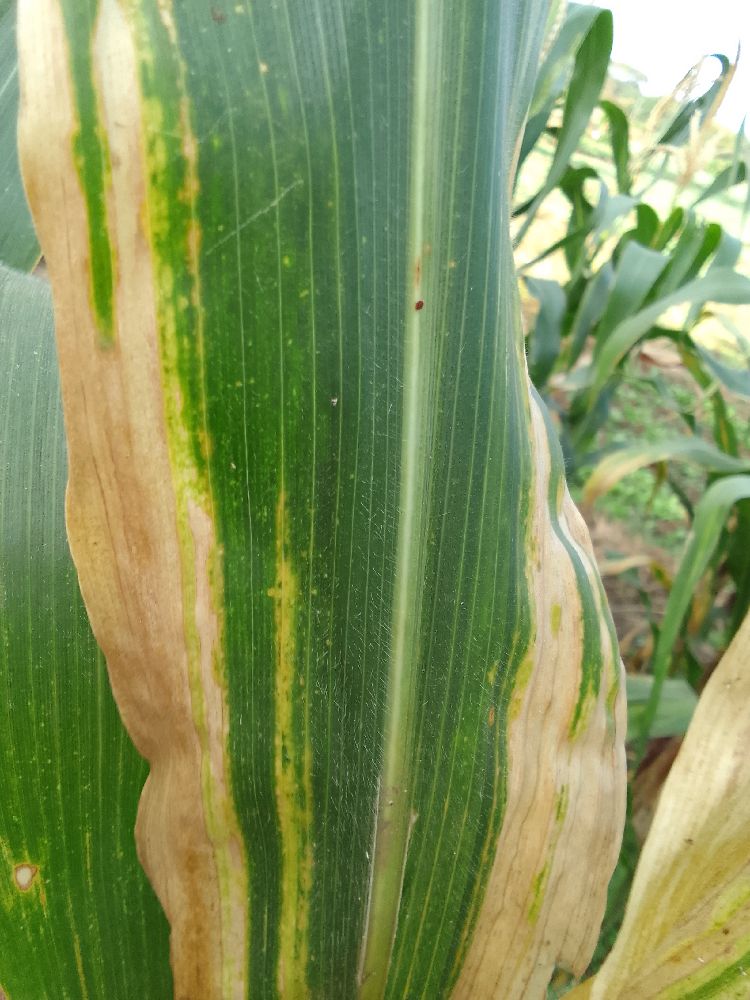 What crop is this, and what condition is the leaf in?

maize, maize lethal necrosis
